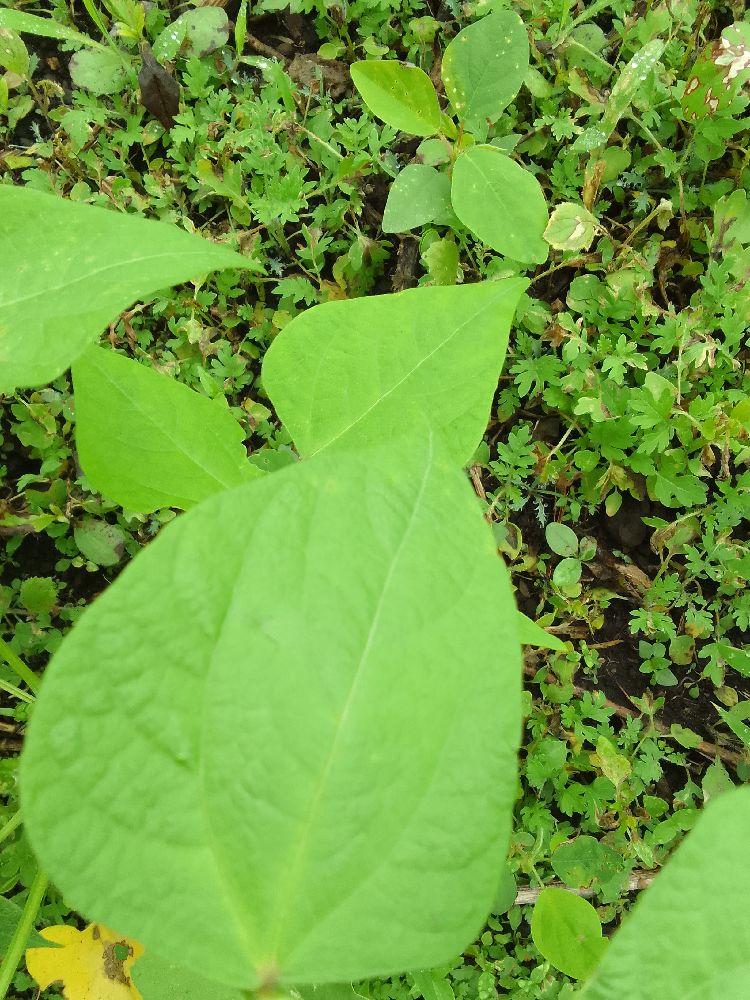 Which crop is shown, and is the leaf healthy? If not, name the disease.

common bean, healthy
